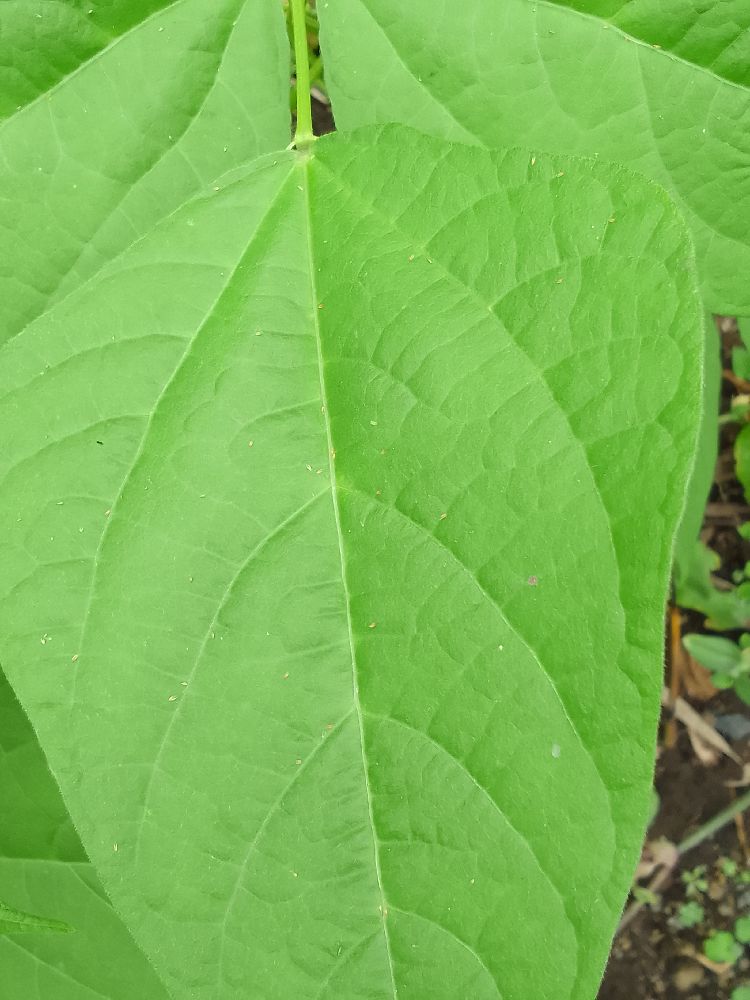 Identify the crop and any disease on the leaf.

common bean, healthy
